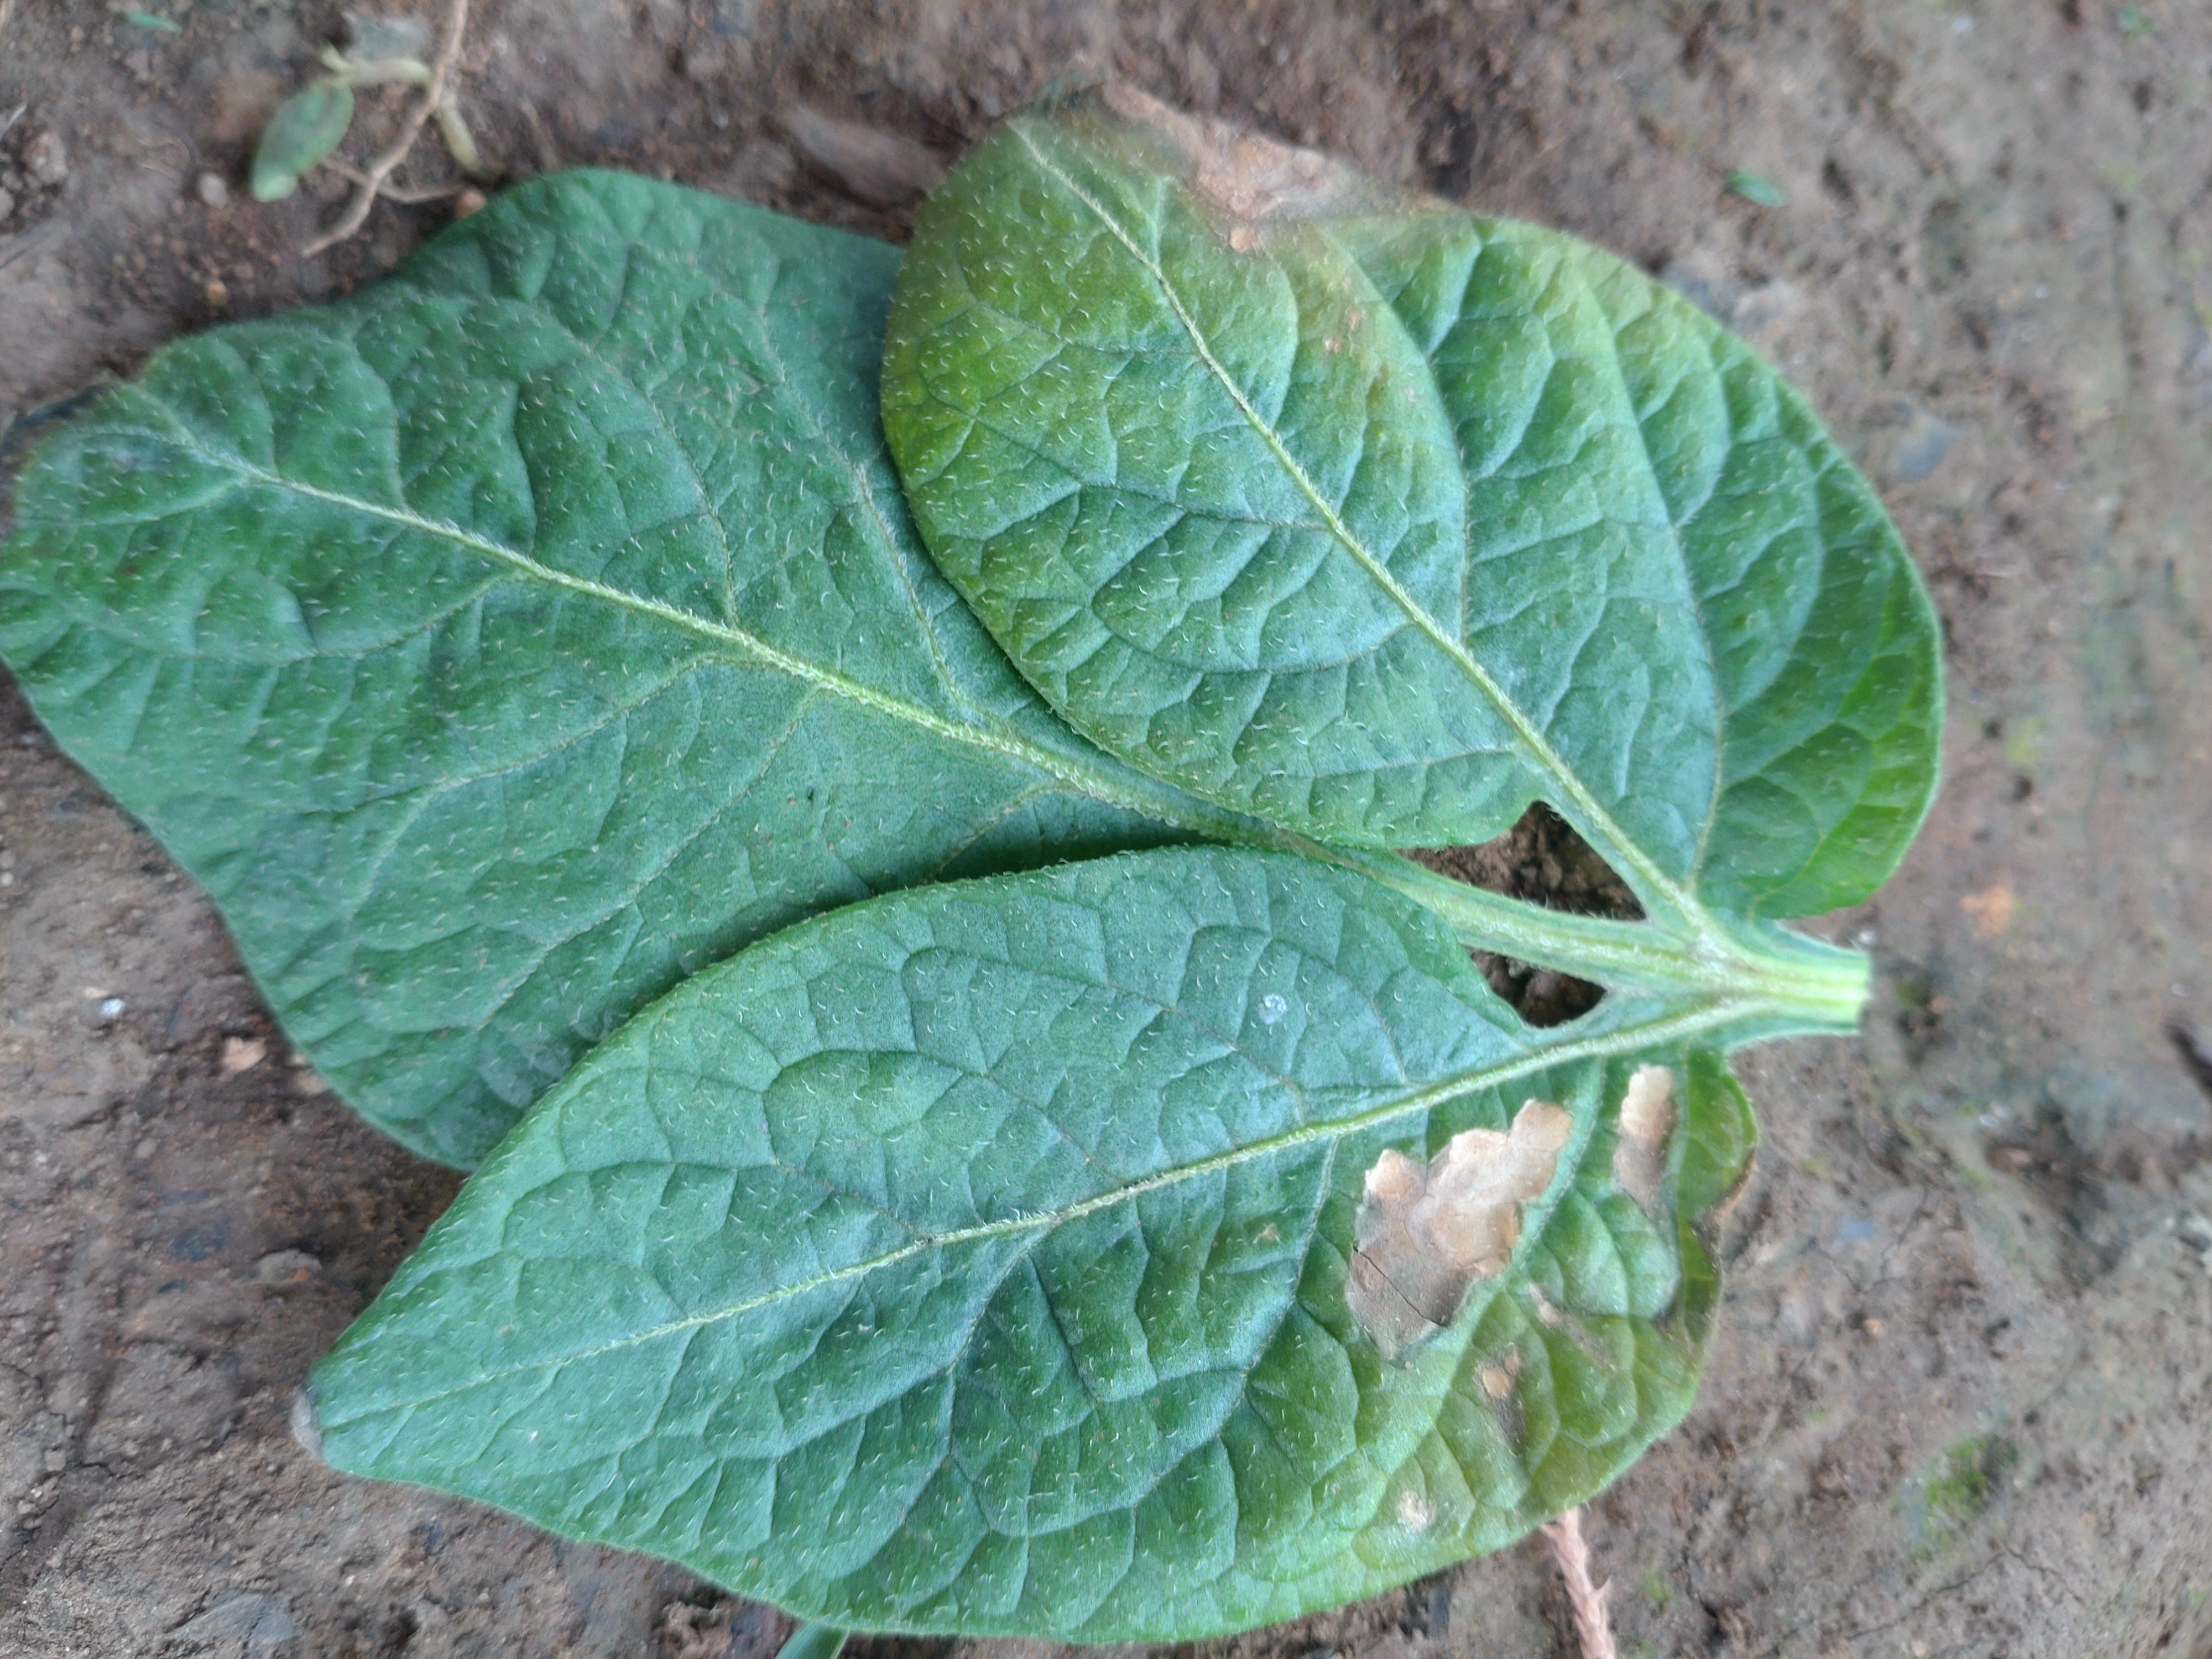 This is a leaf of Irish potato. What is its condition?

early blight
